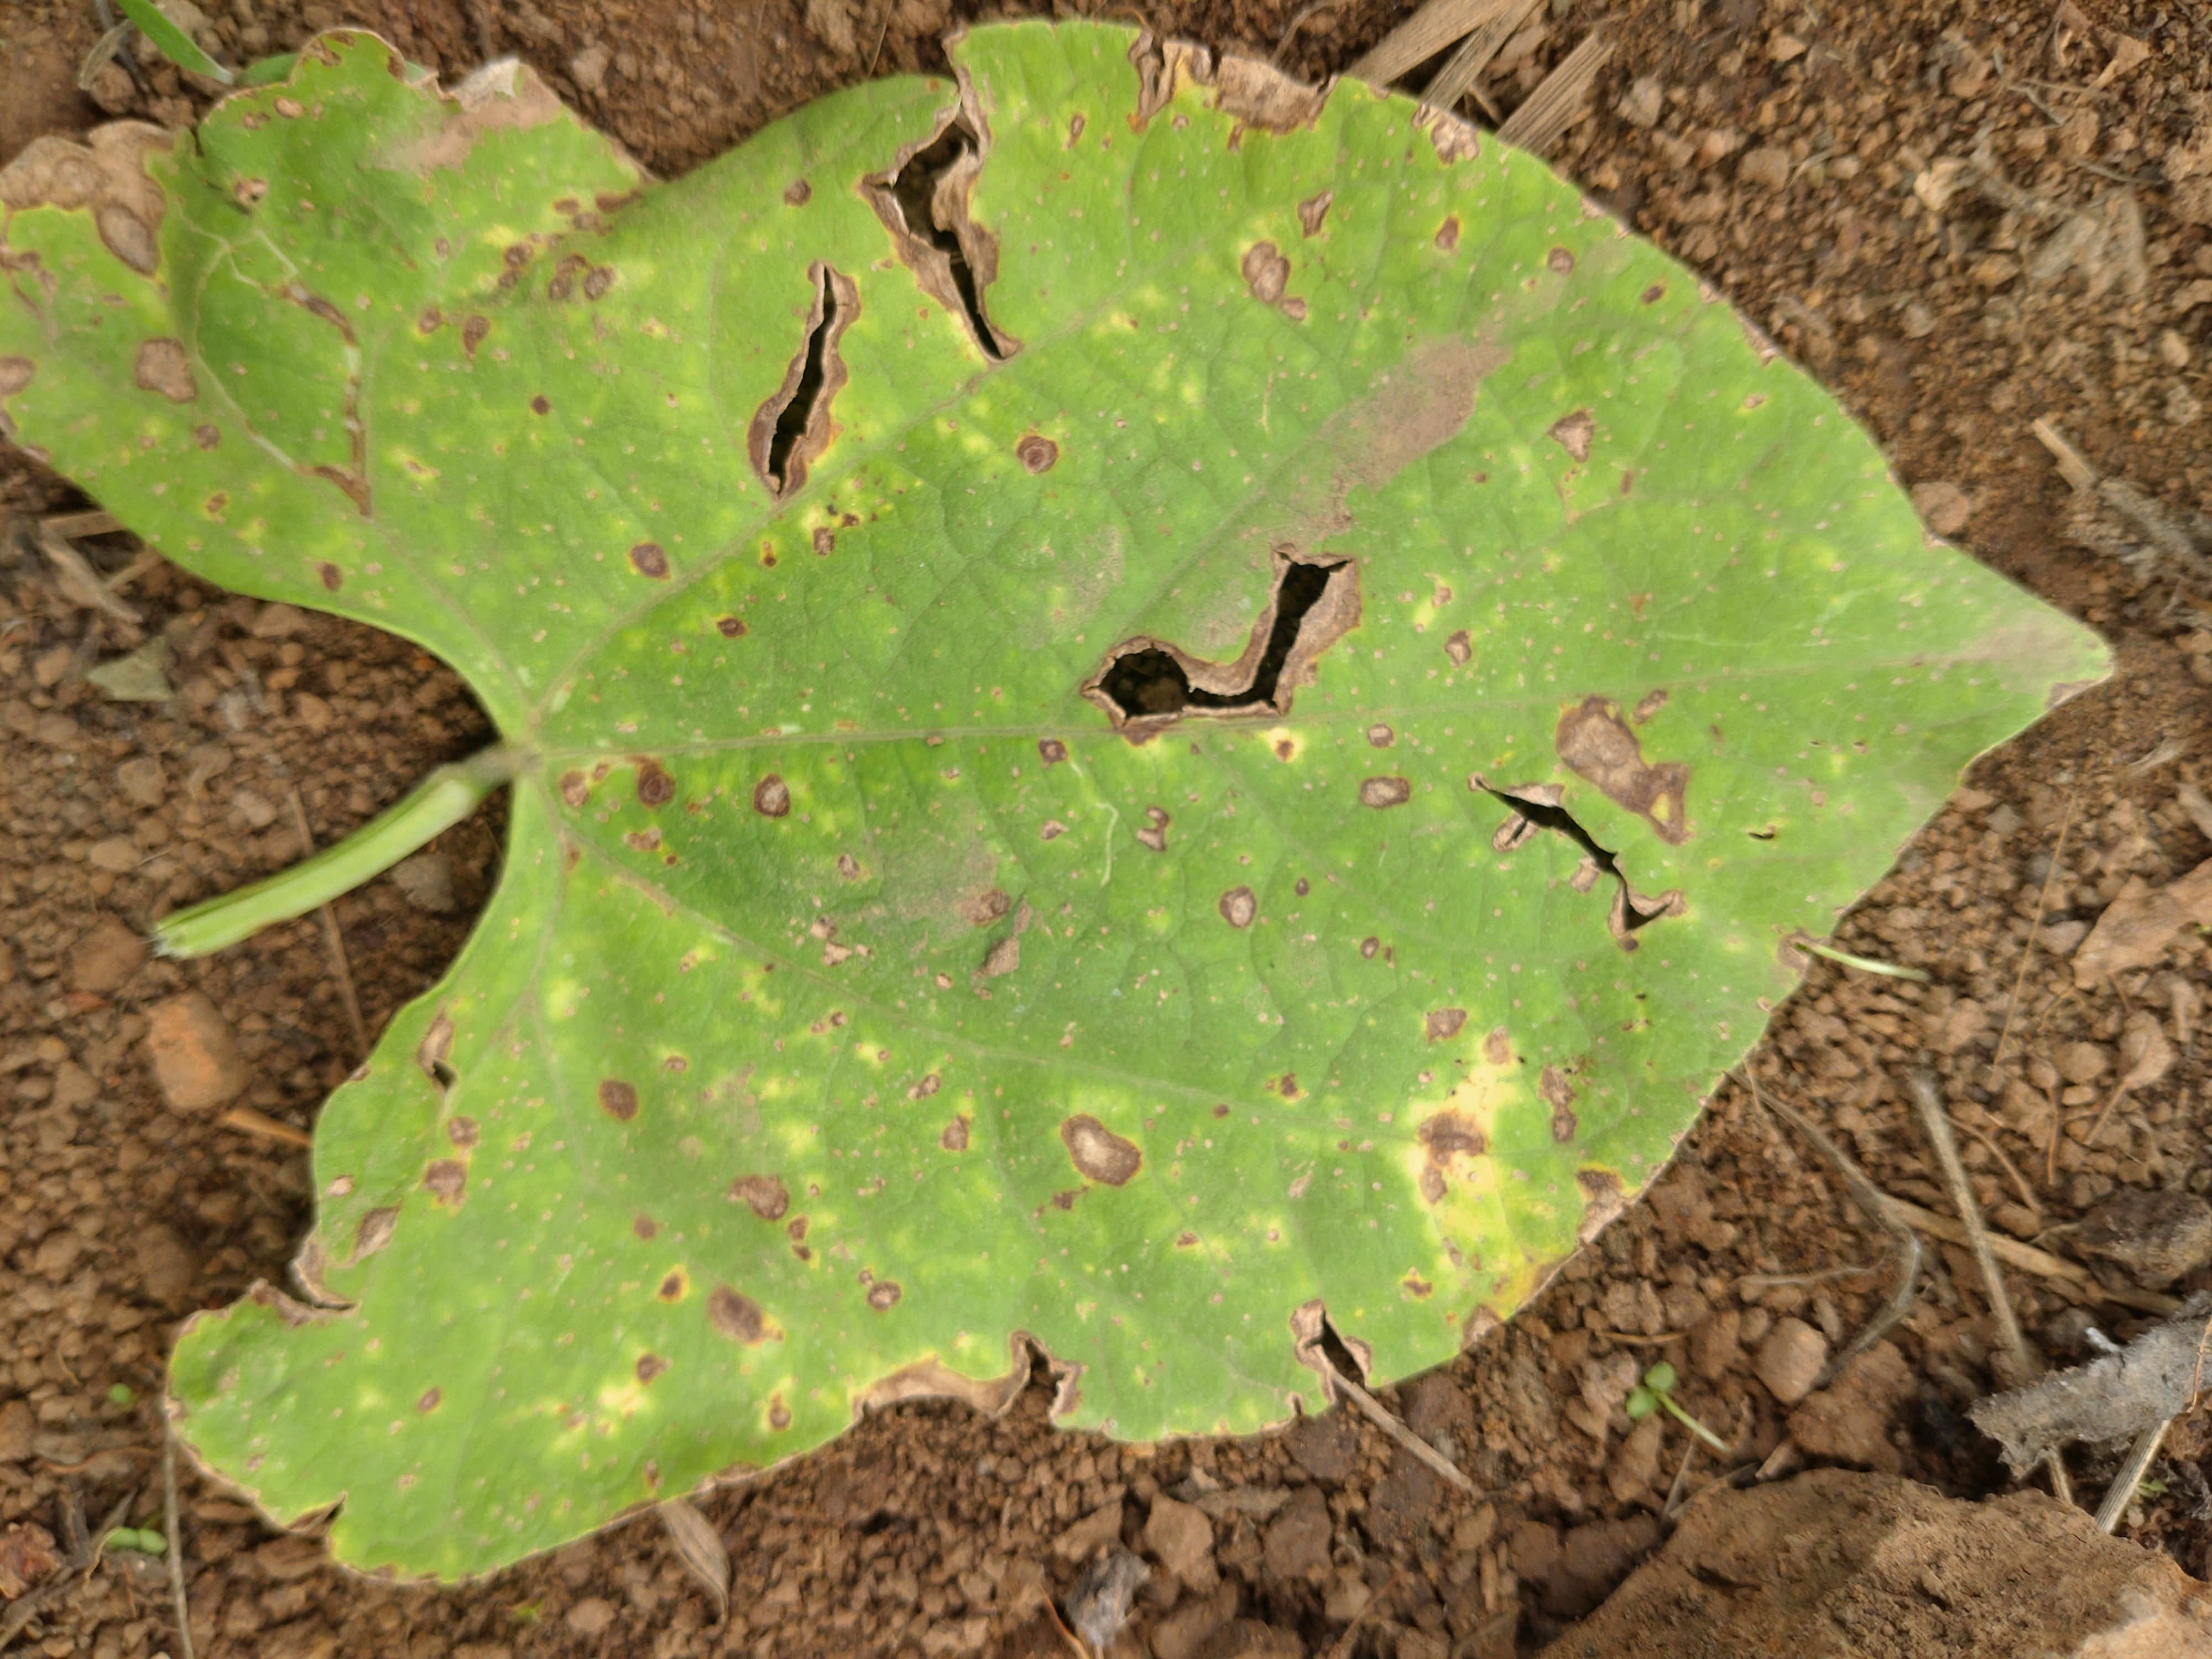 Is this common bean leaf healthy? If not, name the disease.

rust
